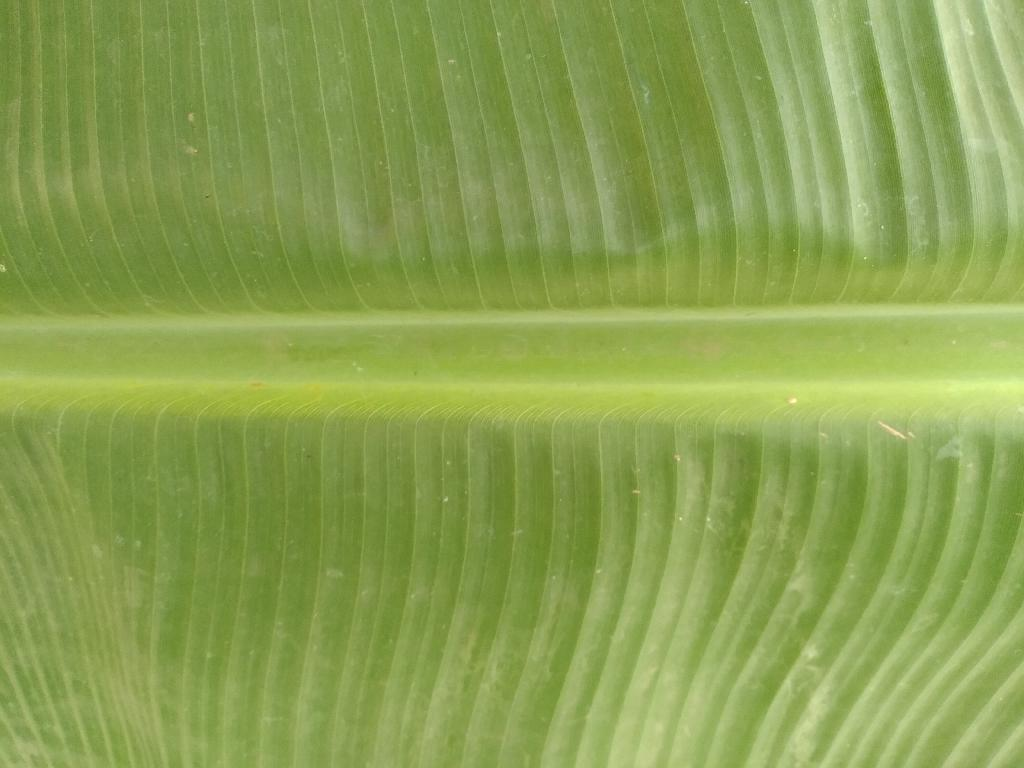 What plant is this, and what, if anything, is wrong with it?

banana, healthy
